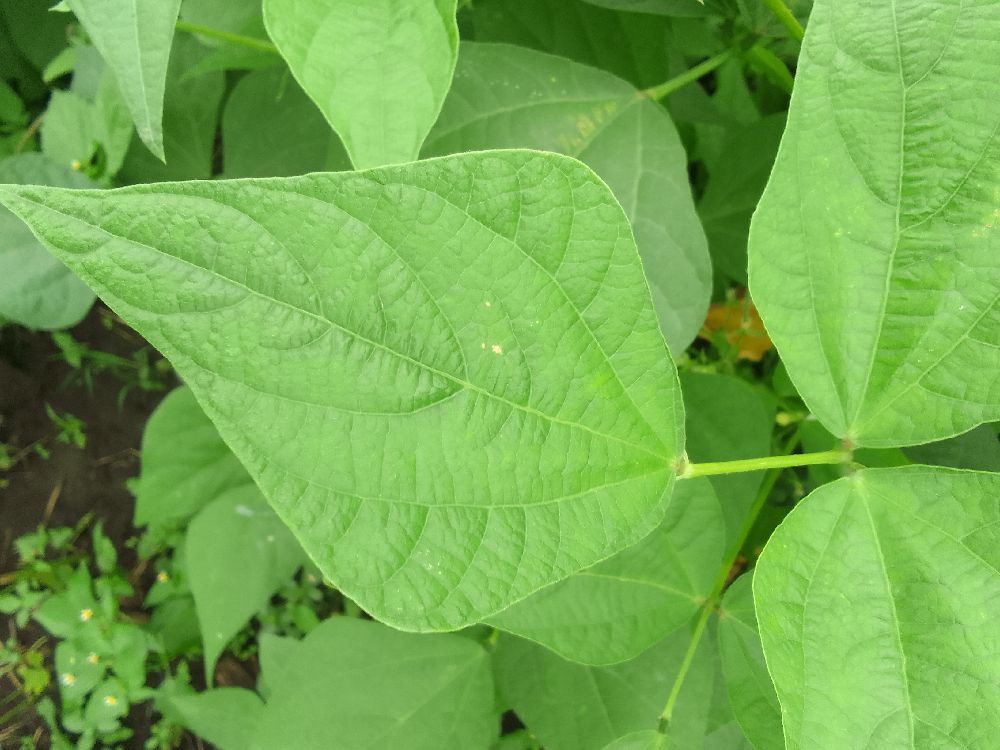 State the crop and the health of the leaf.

common bean, healthy
